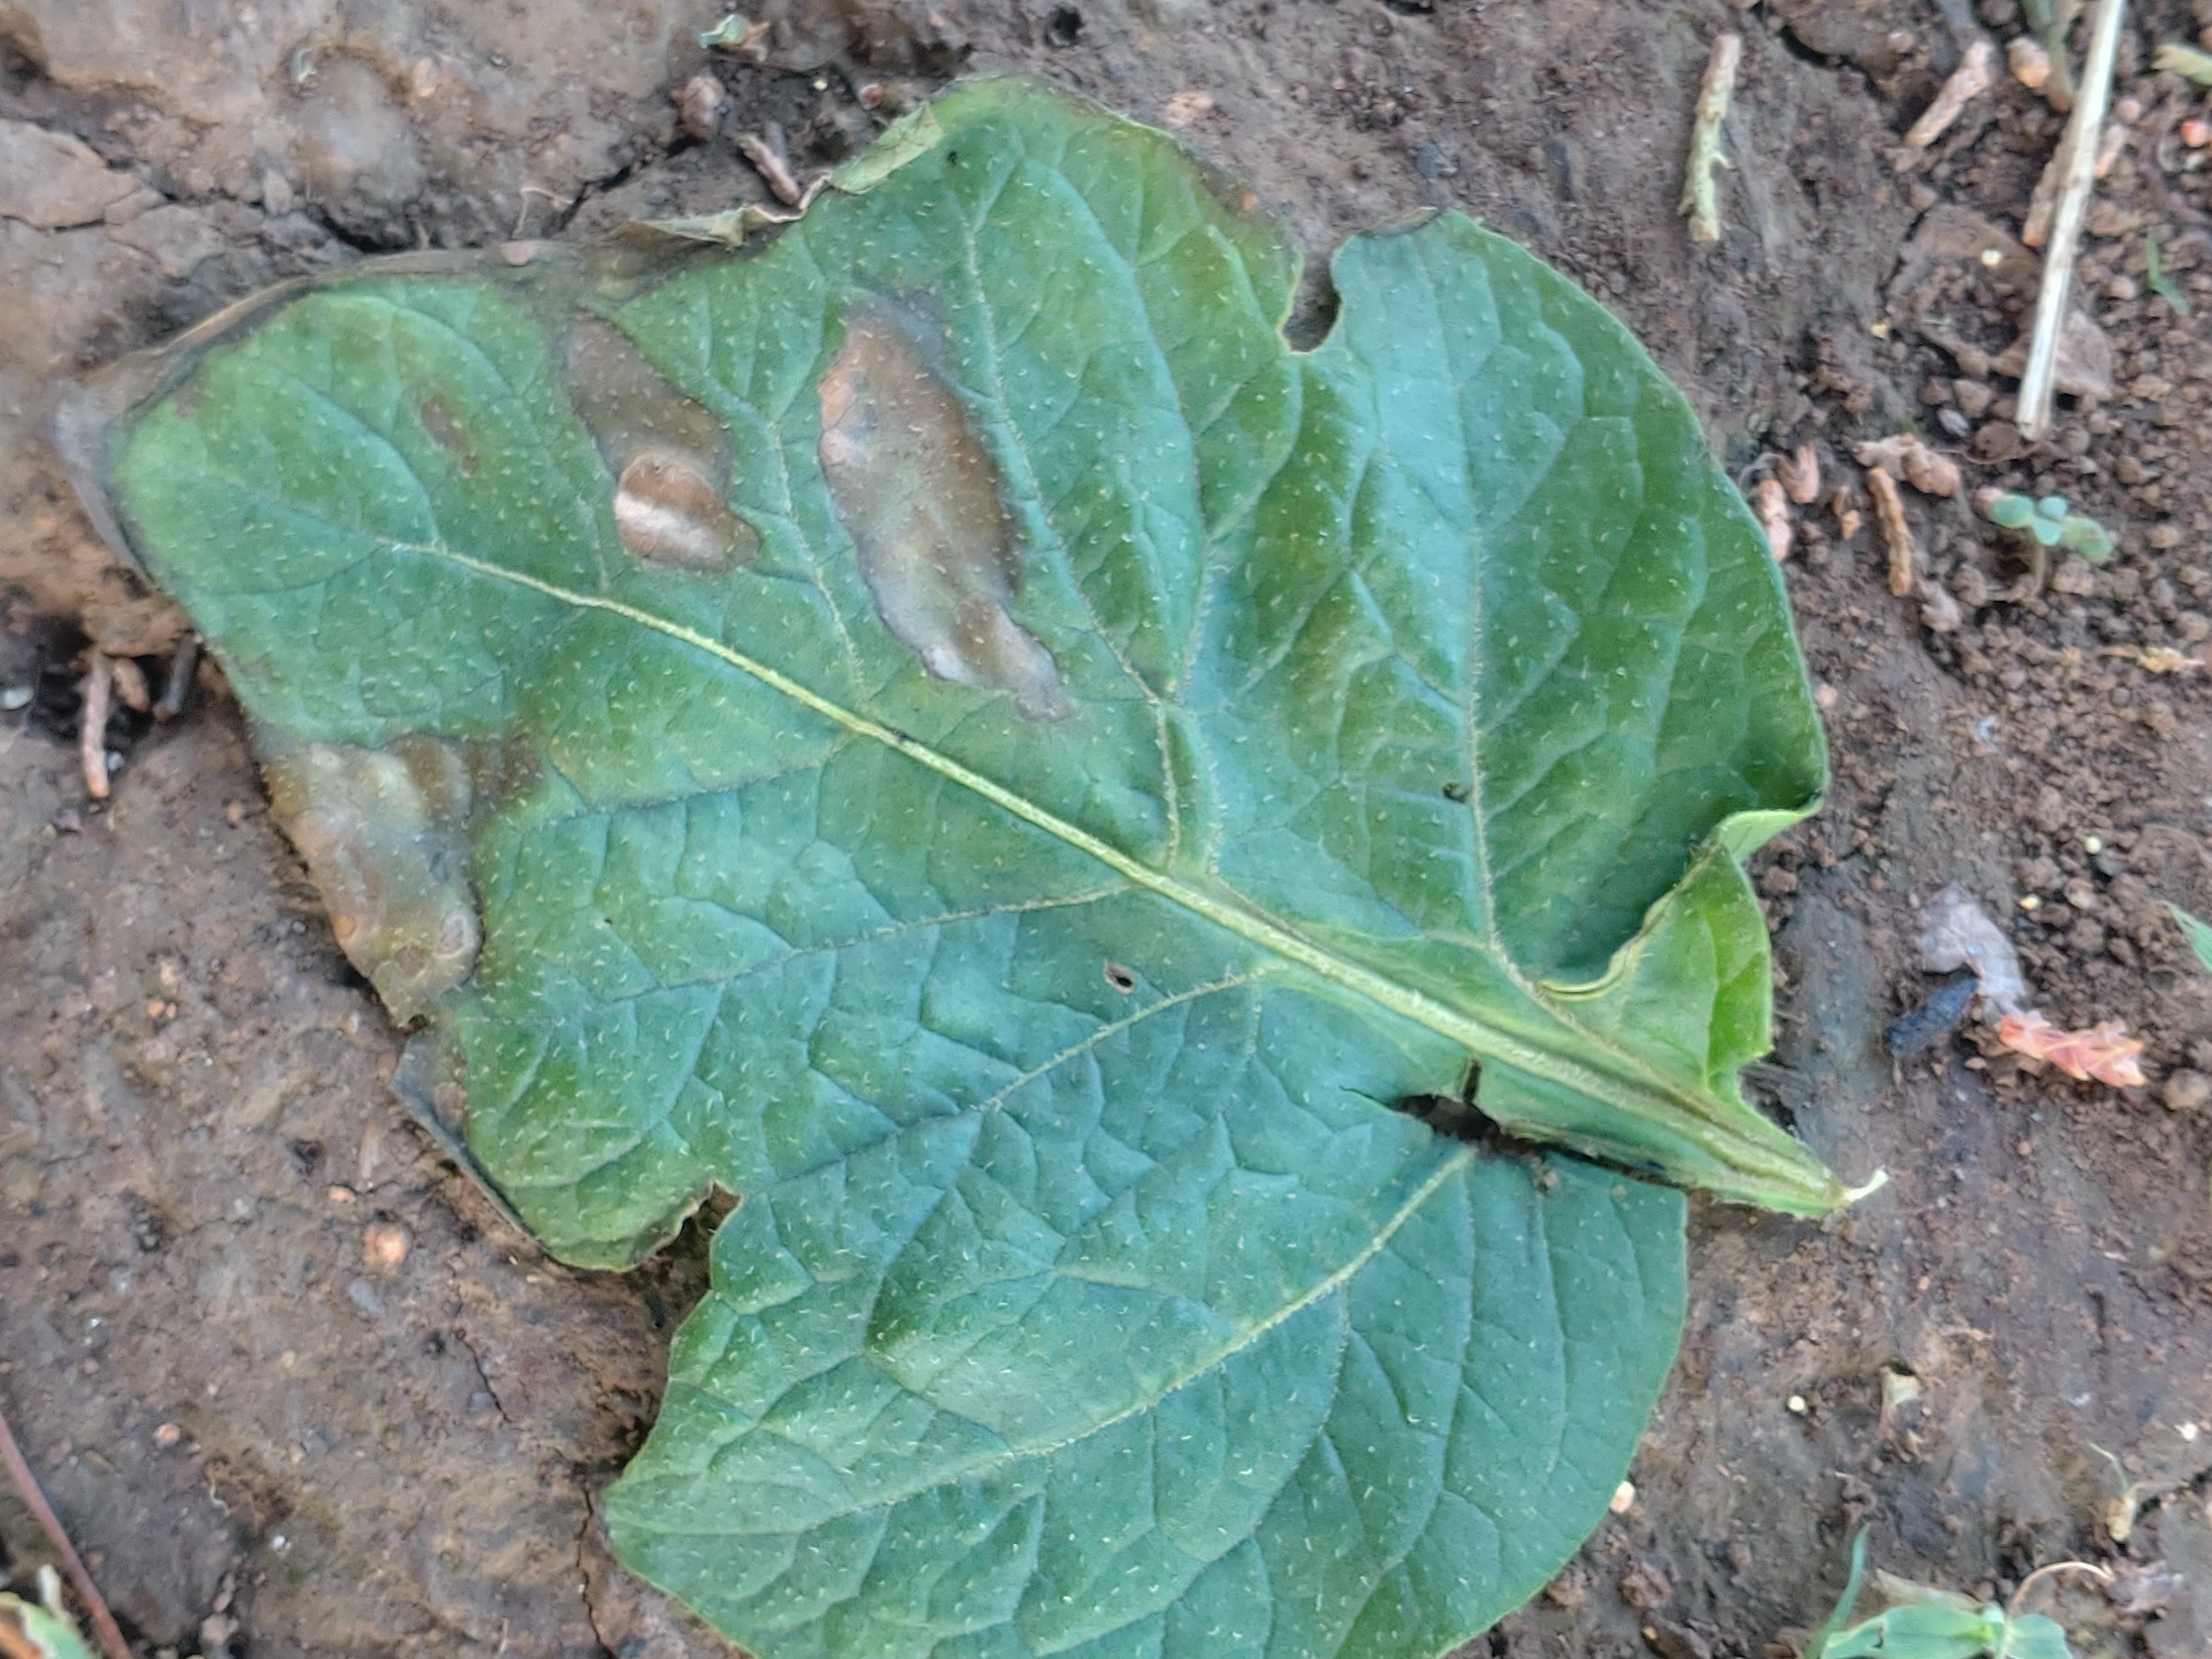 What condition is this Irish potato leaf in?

early blight
